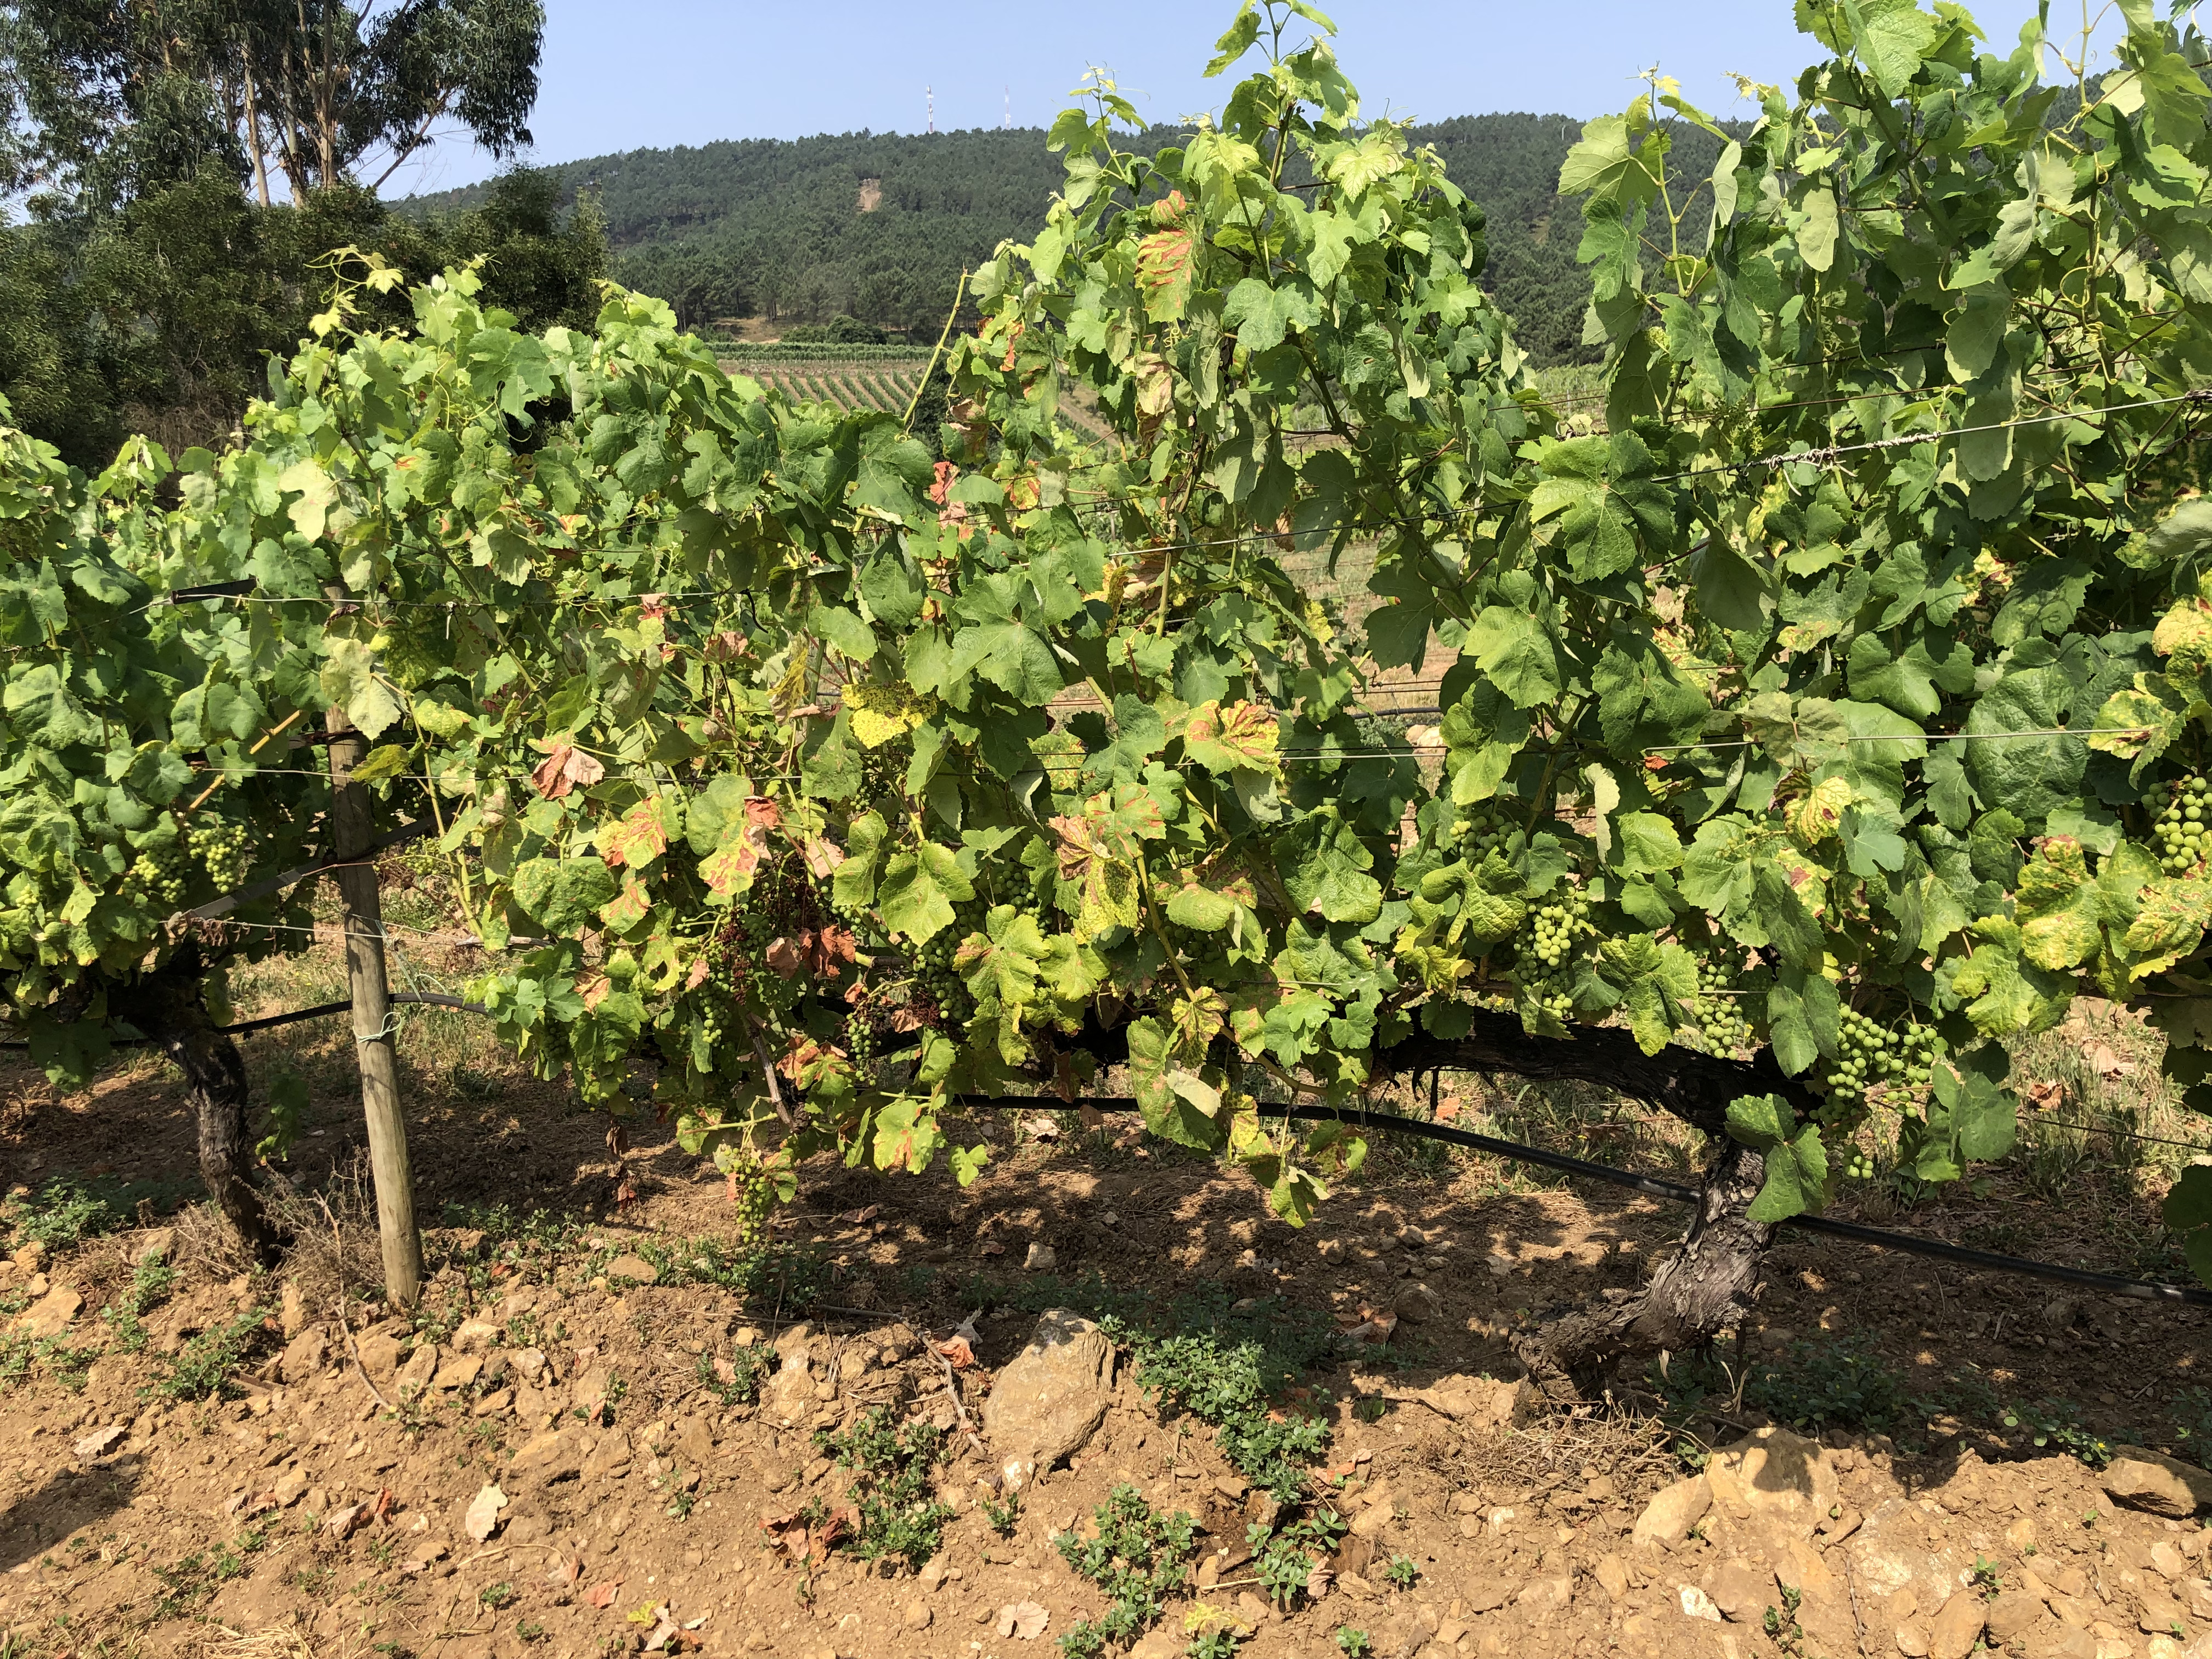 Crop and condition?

grapevine, affected by esca disease
